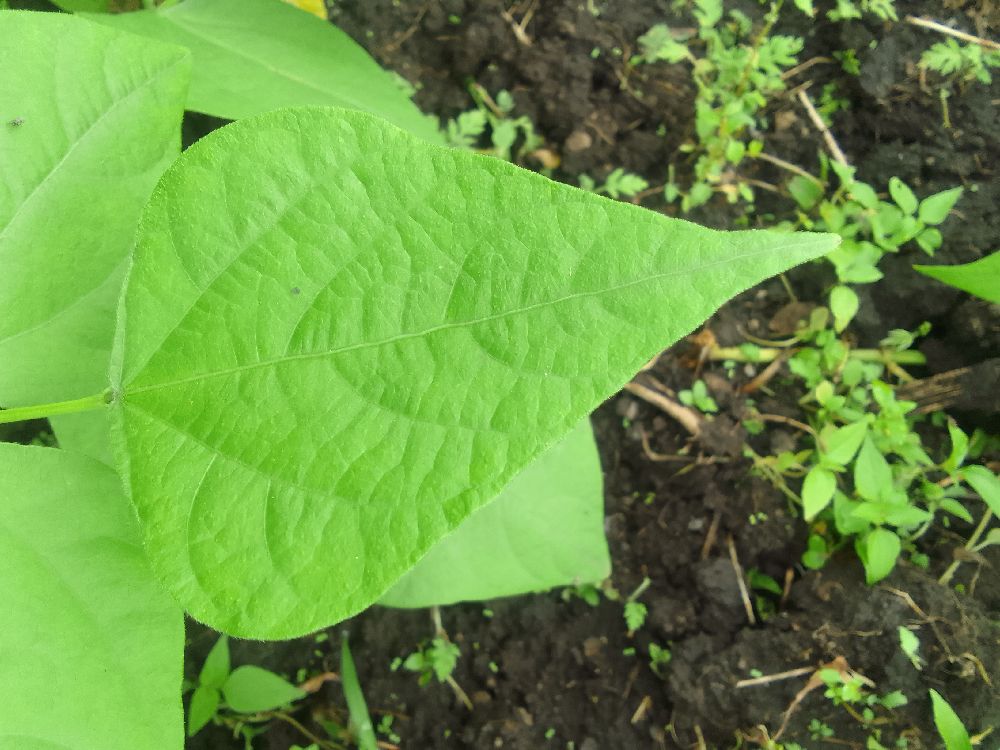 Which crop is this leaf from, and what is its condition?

common bean, healthy
